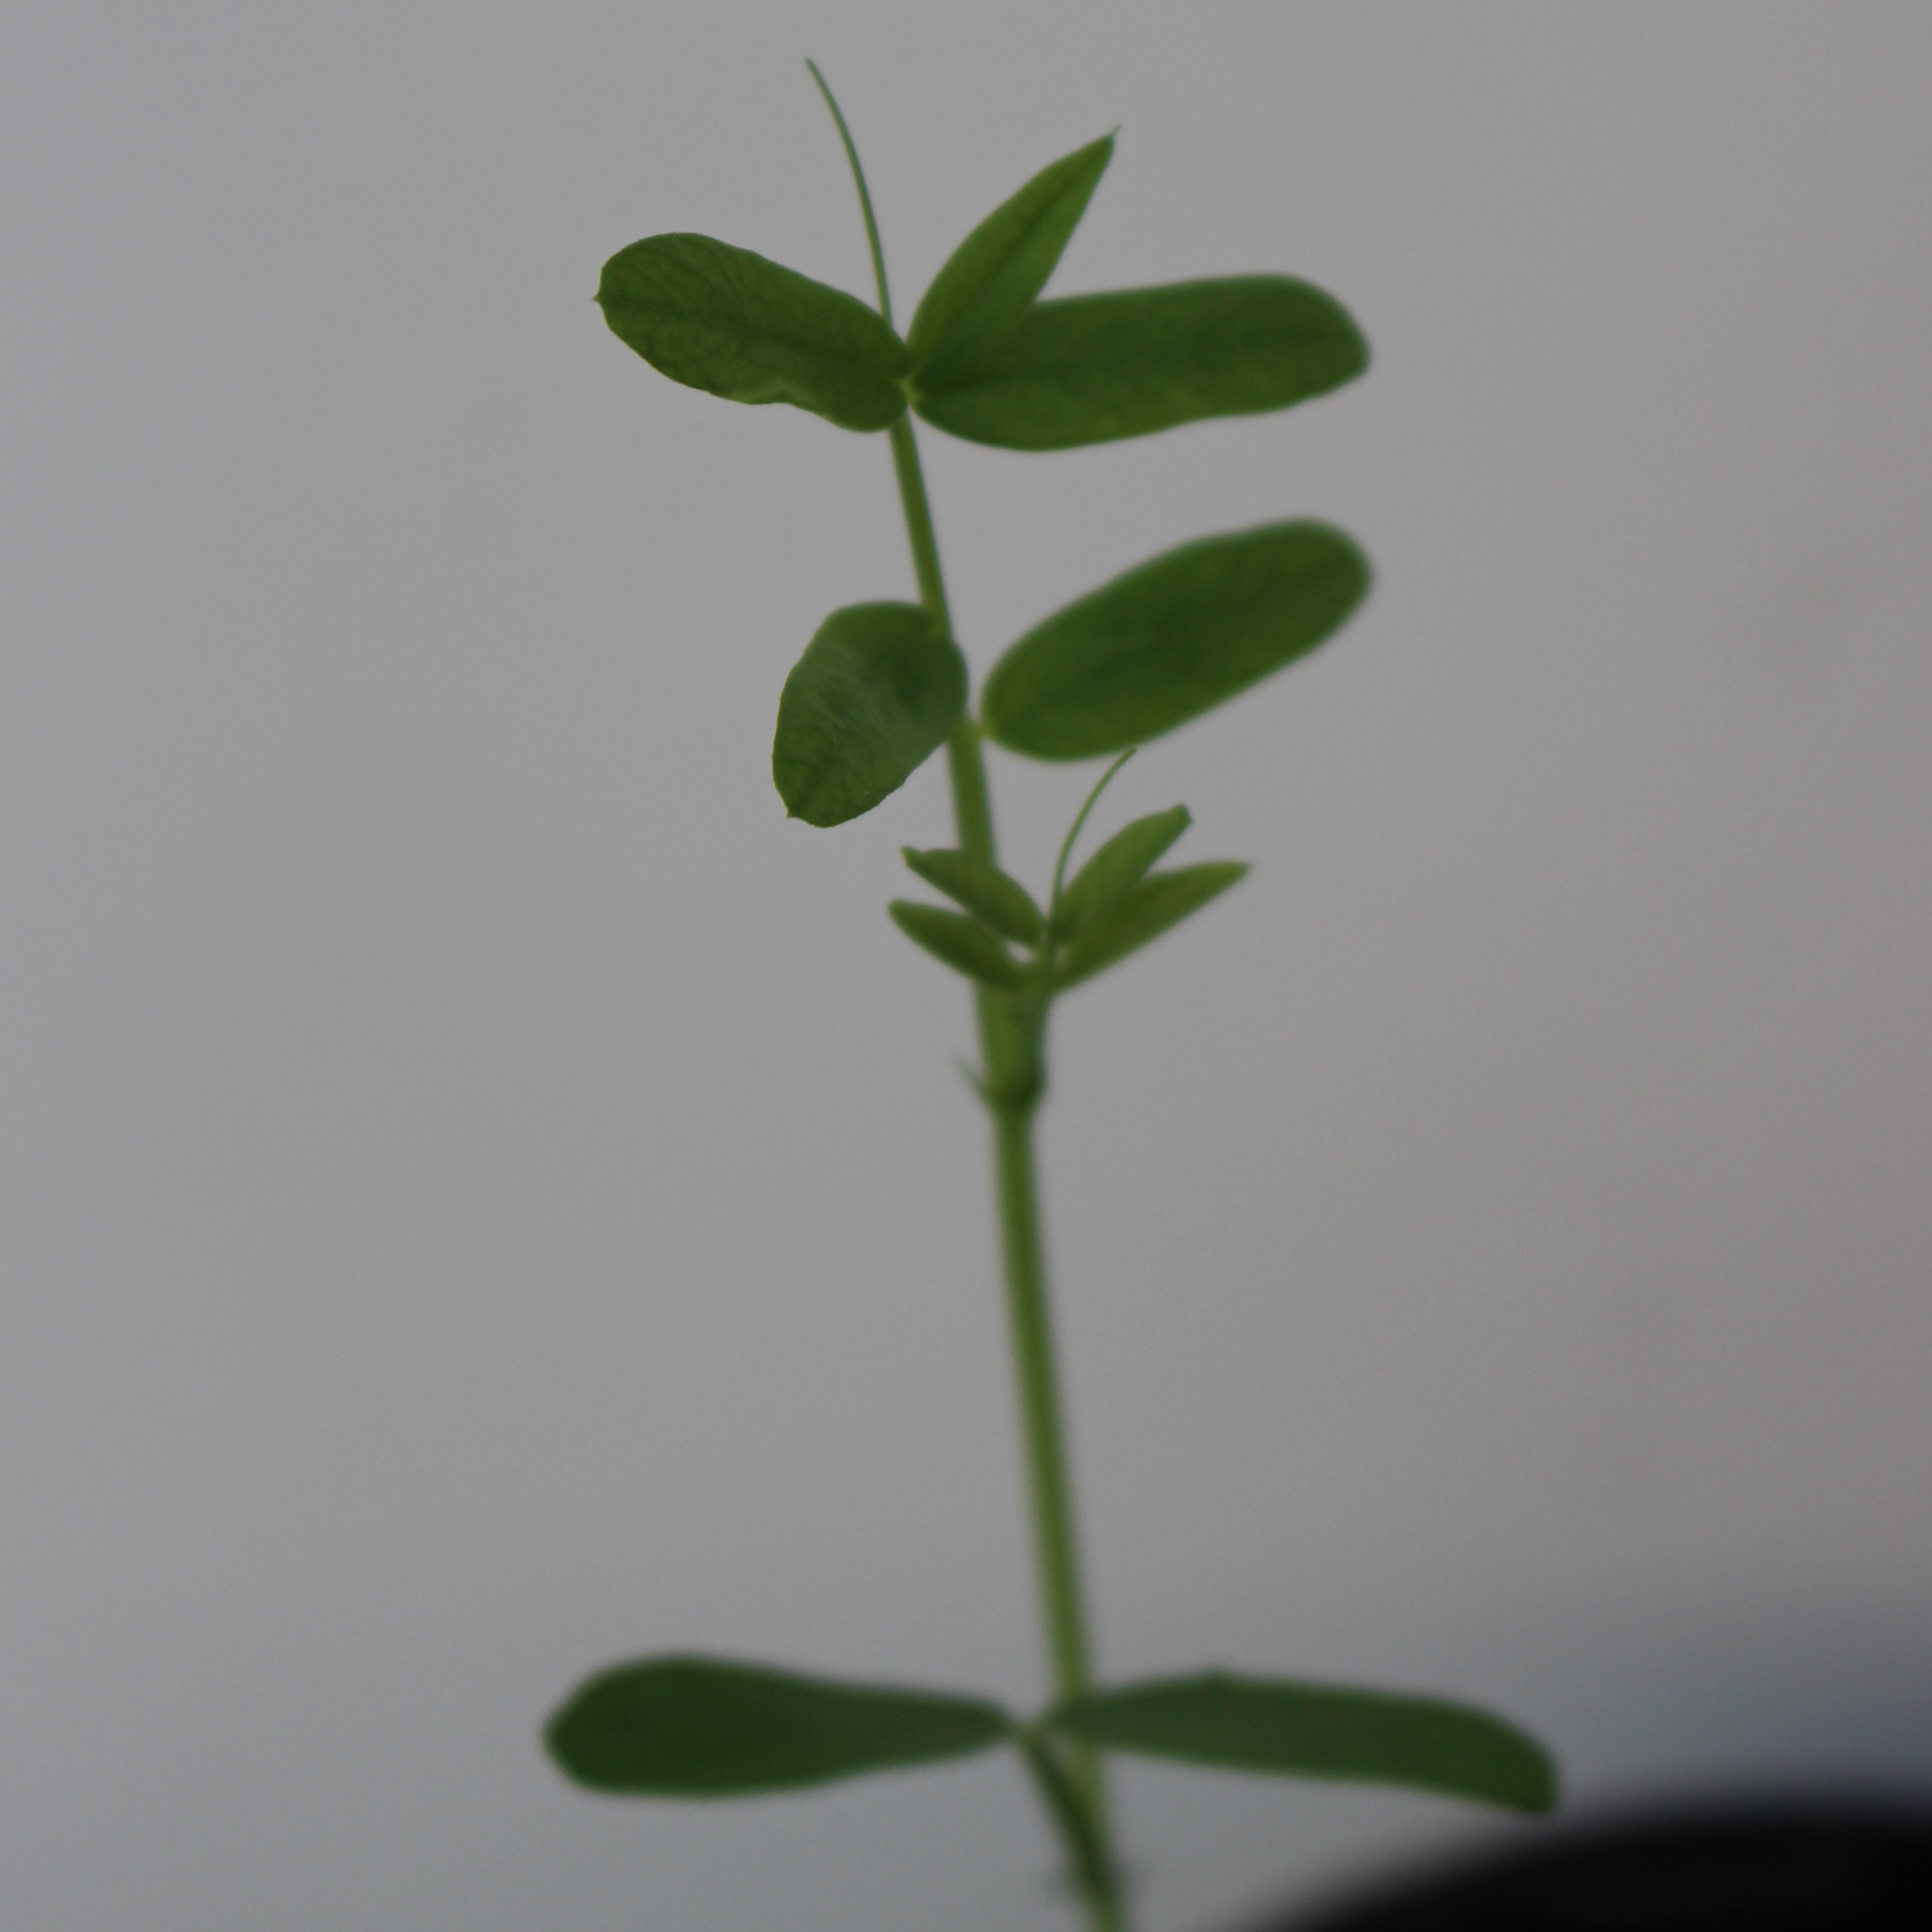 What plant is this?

Vicia sativa
